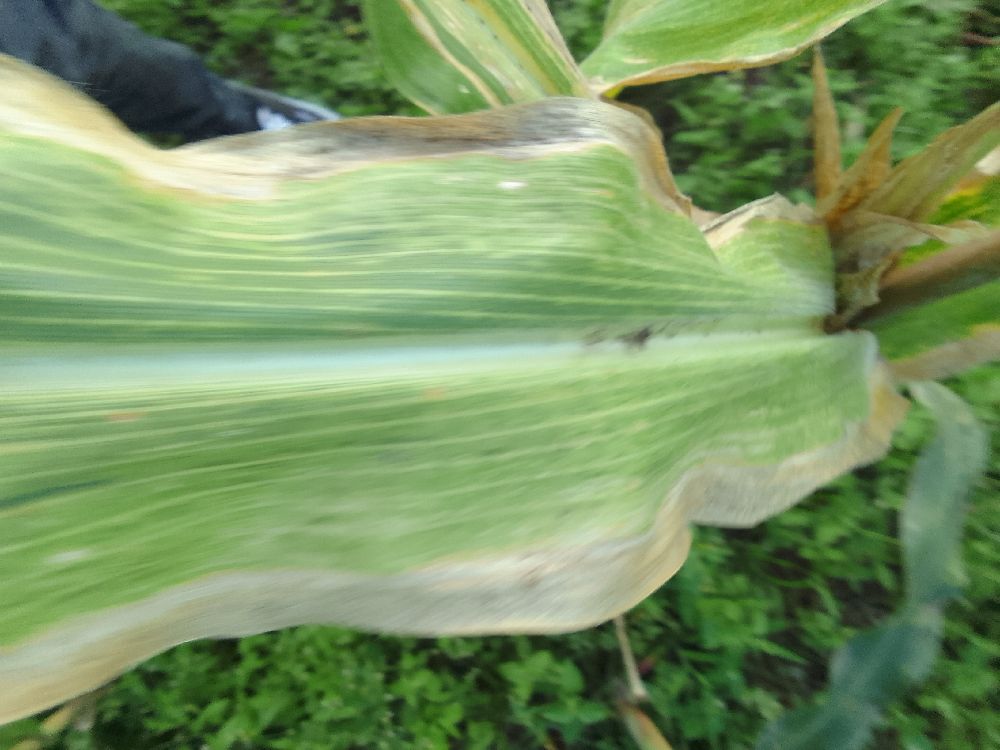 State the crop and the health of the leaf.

maize, maize lethal necrosis
